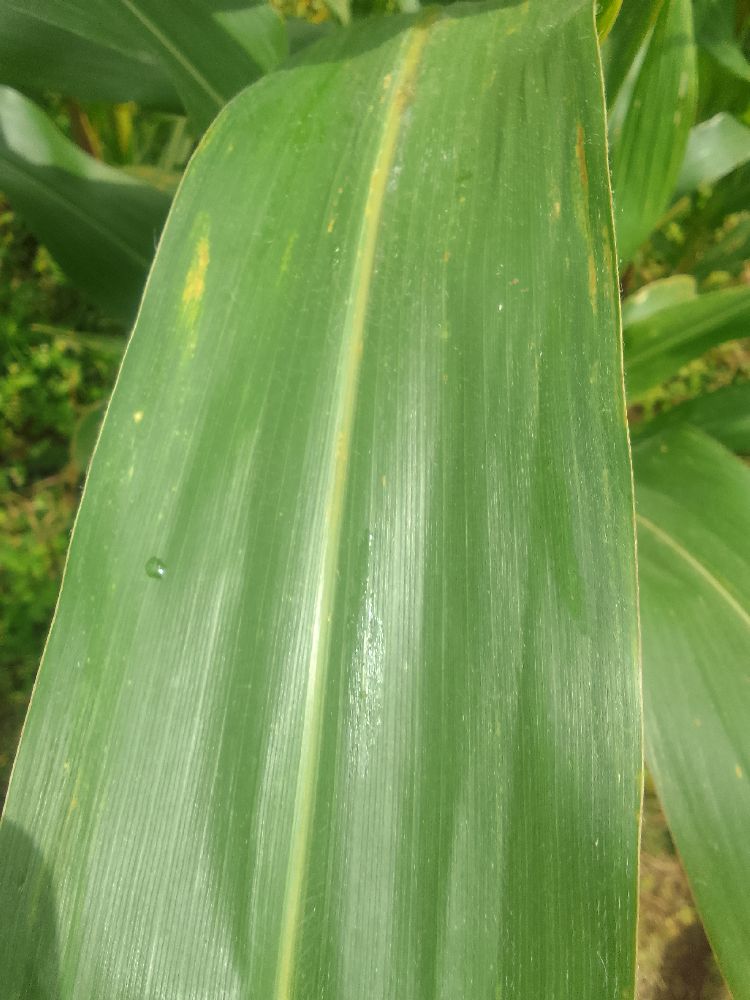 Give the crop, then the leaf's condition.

maize, healthy
